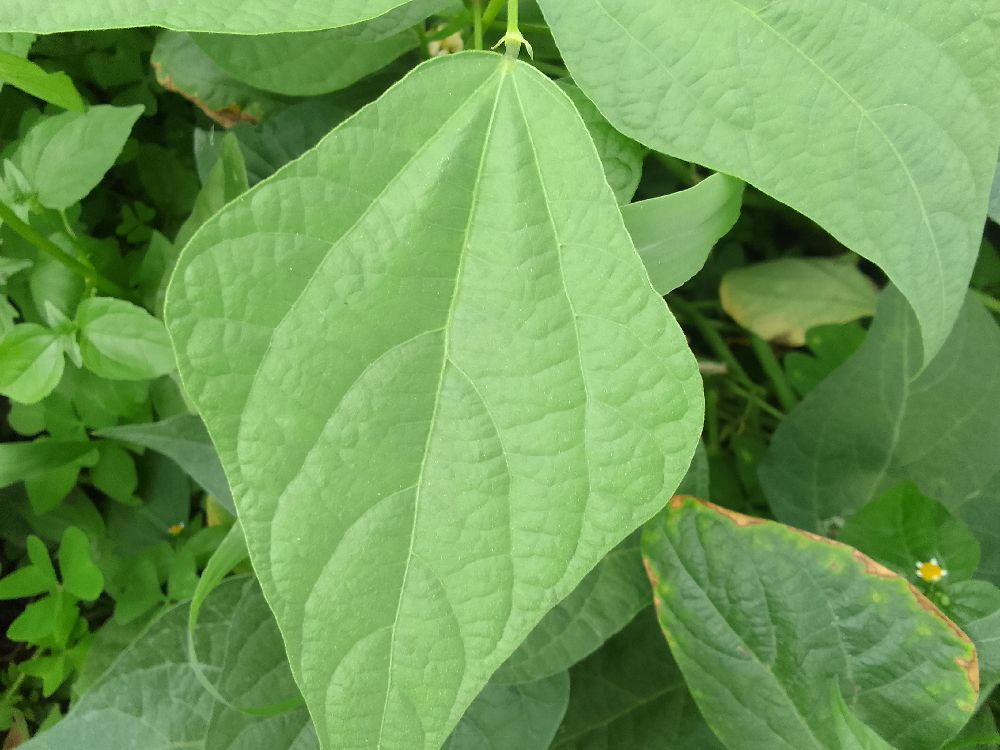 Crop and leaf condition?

common bean, healthy
